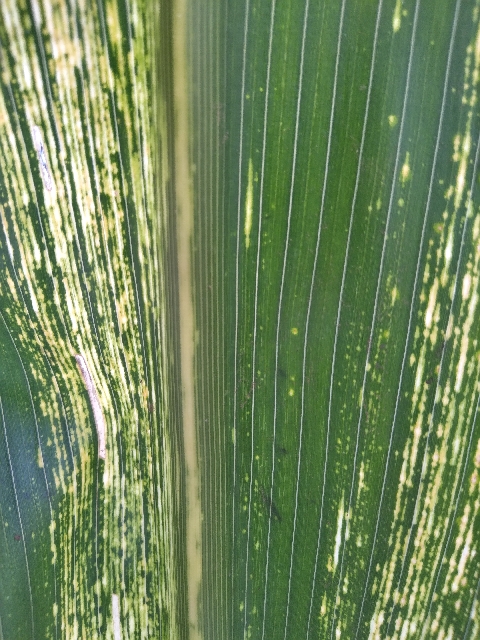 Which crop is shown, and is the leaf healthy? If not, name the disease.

maize, maize streak virus
